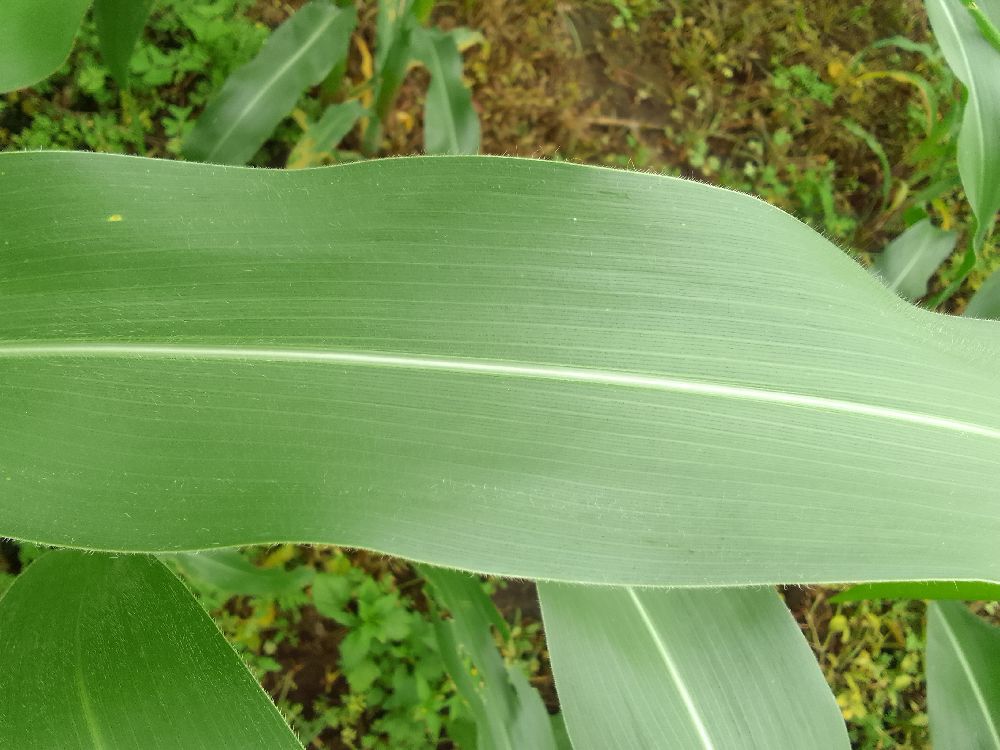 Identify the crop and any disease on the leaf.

maize, healthy
